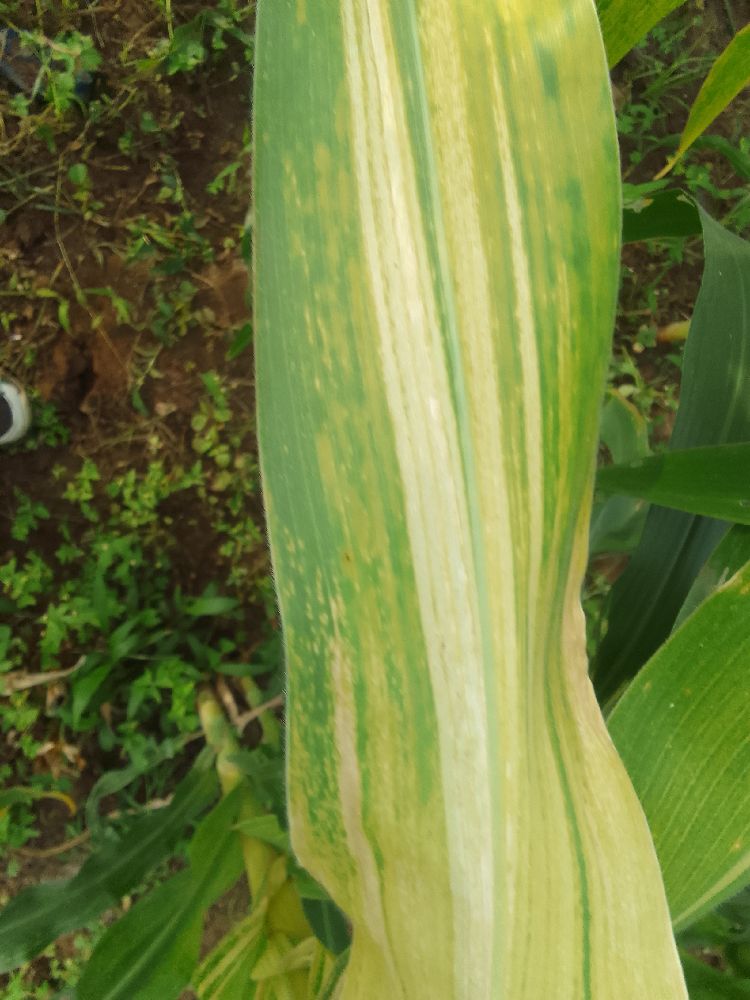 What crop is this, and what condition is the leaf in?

maize, maize lethal necrosis
